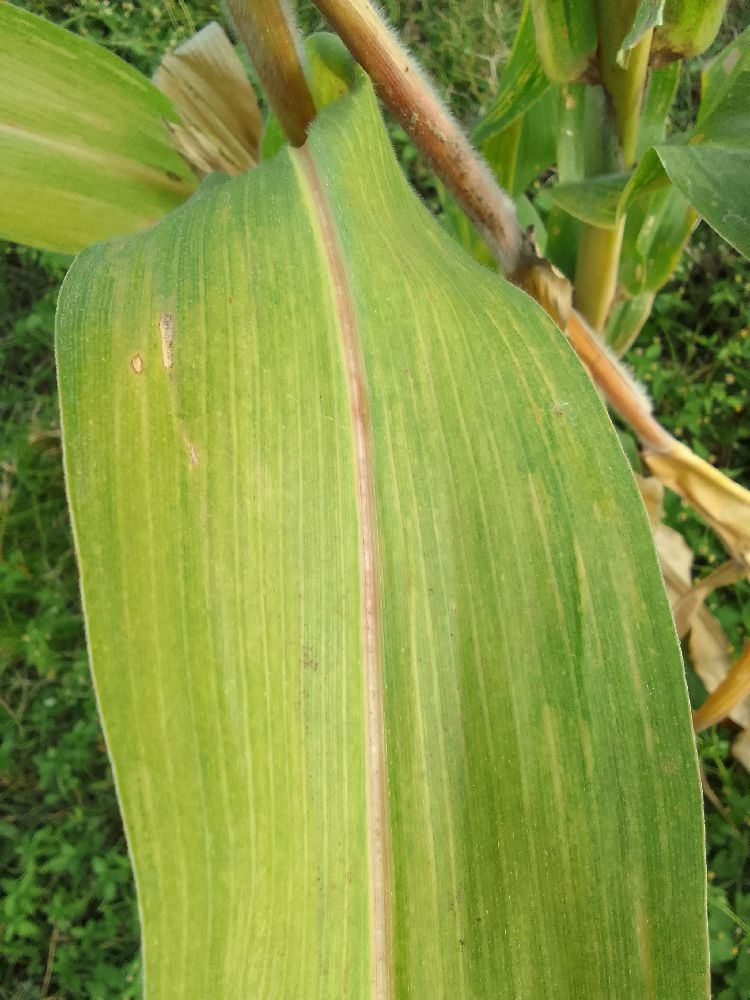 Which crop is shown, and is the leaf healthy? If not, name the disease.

maize, maize lethal necrosis
